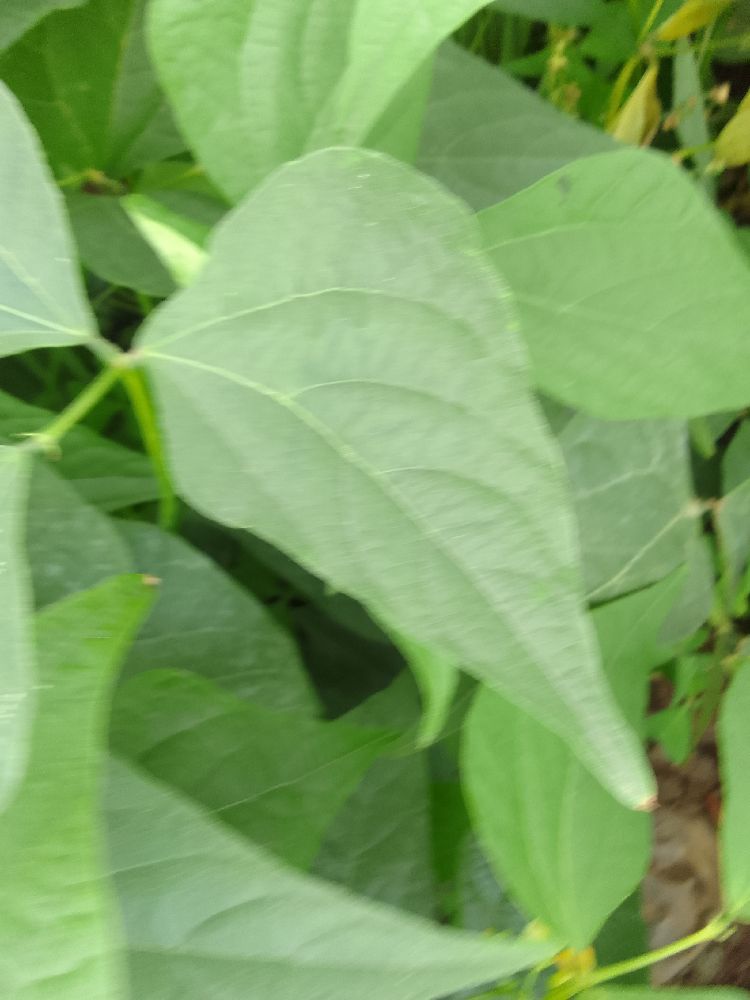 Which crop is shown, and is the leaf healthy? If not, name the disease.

common bean, healthy
